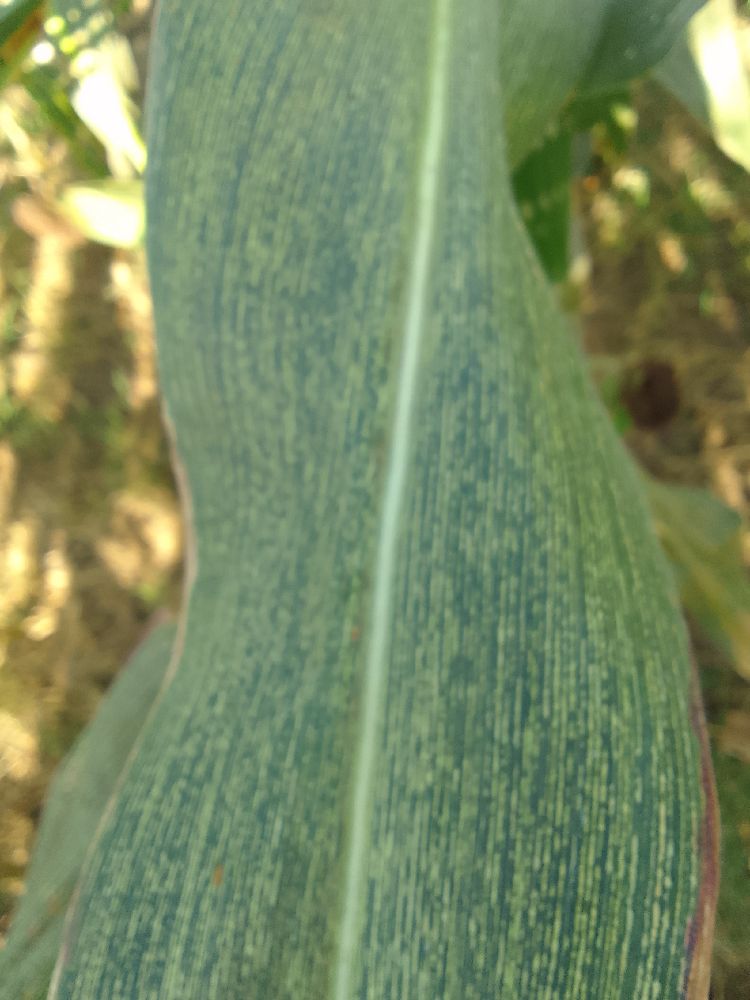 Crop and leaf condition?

maize, maize streak virus
